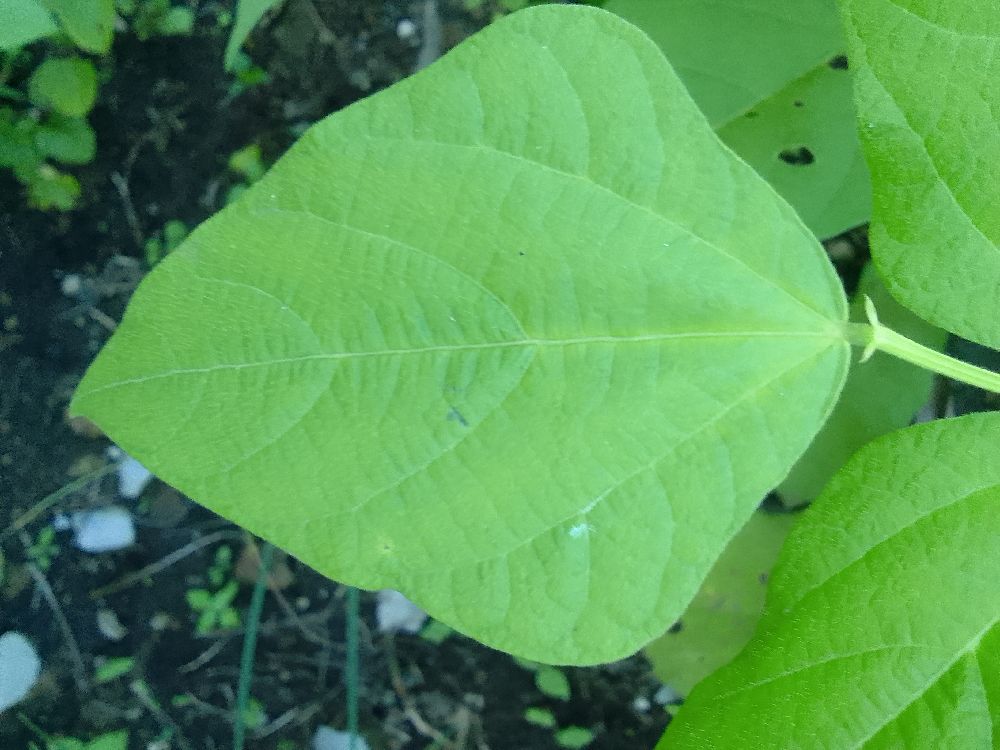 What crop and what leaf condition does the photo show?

common bean, healthy
